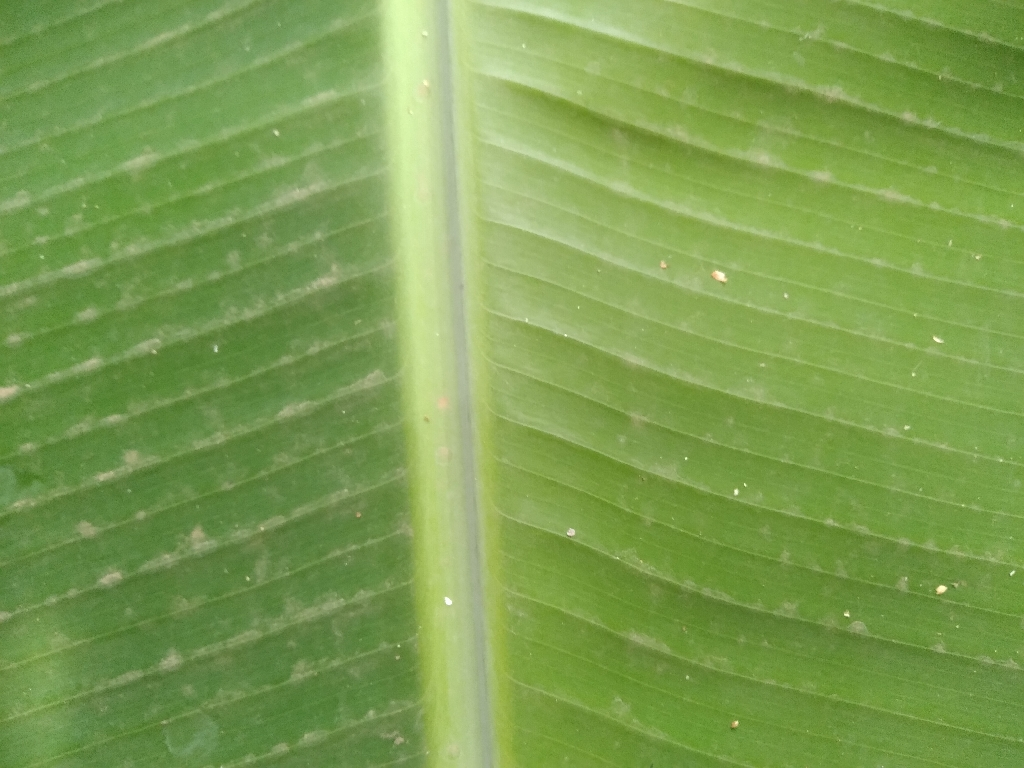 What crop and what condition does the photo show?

banana, healthy
